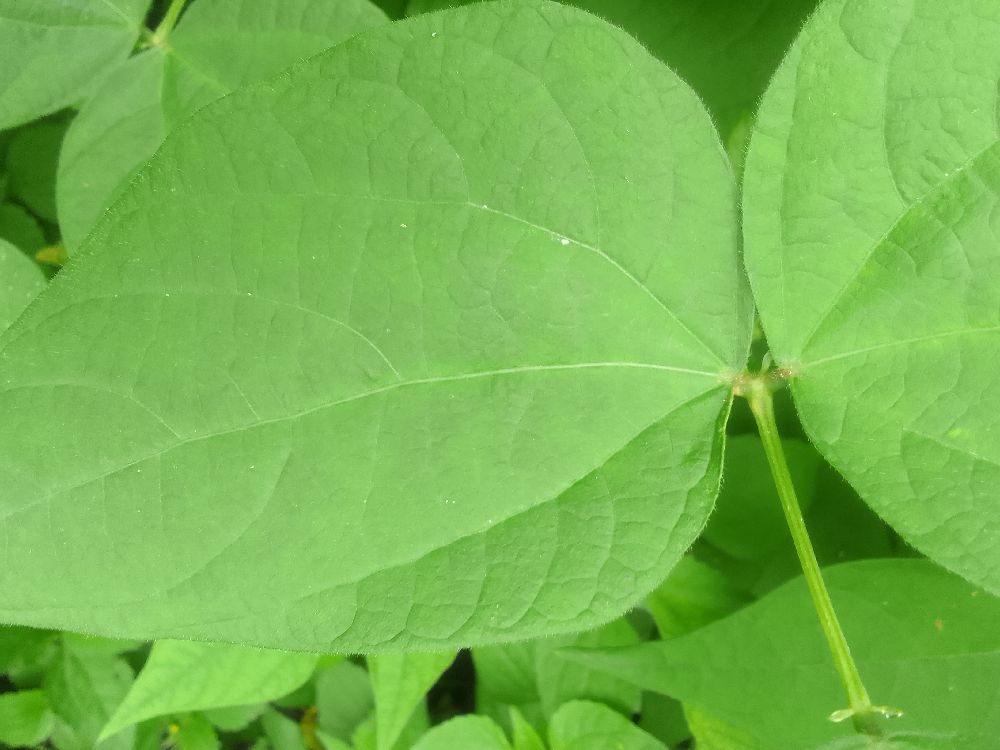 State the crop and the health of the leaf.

common bean, healthy
